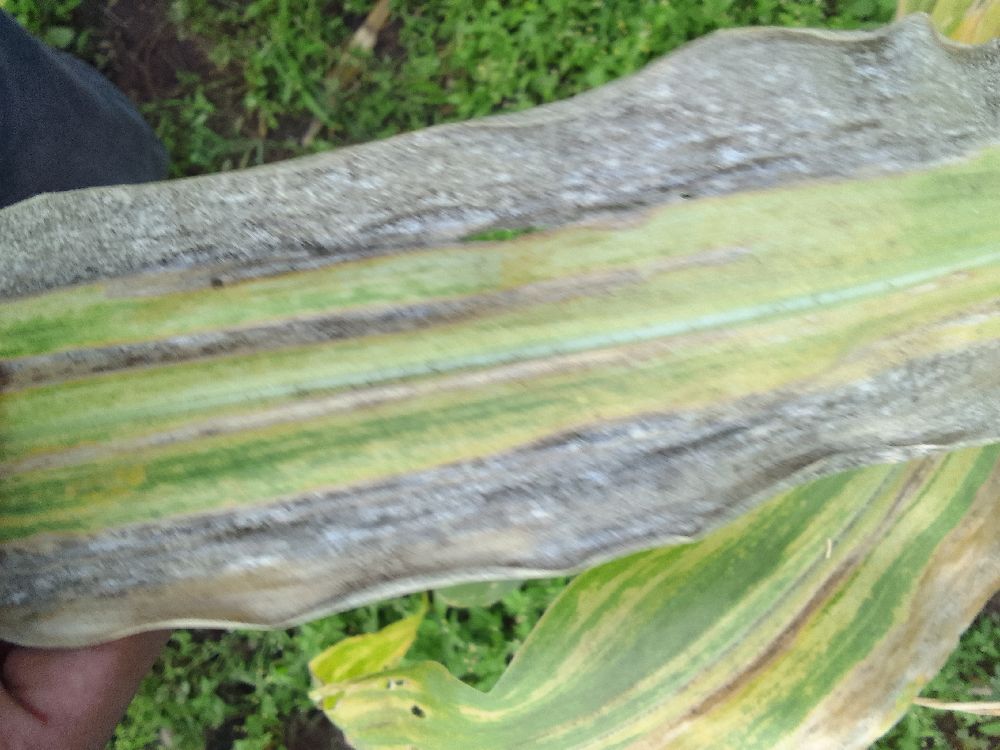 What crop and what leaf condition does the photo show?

maize, maize lethal necrosis
